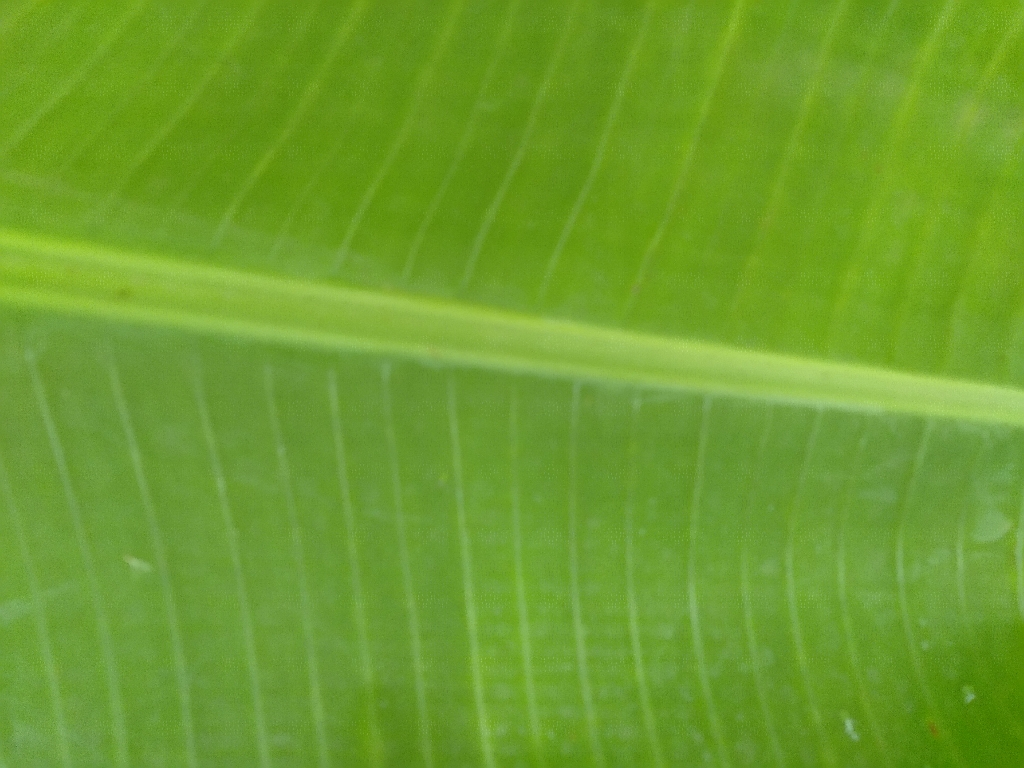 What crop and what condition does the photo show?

banana, healthy
